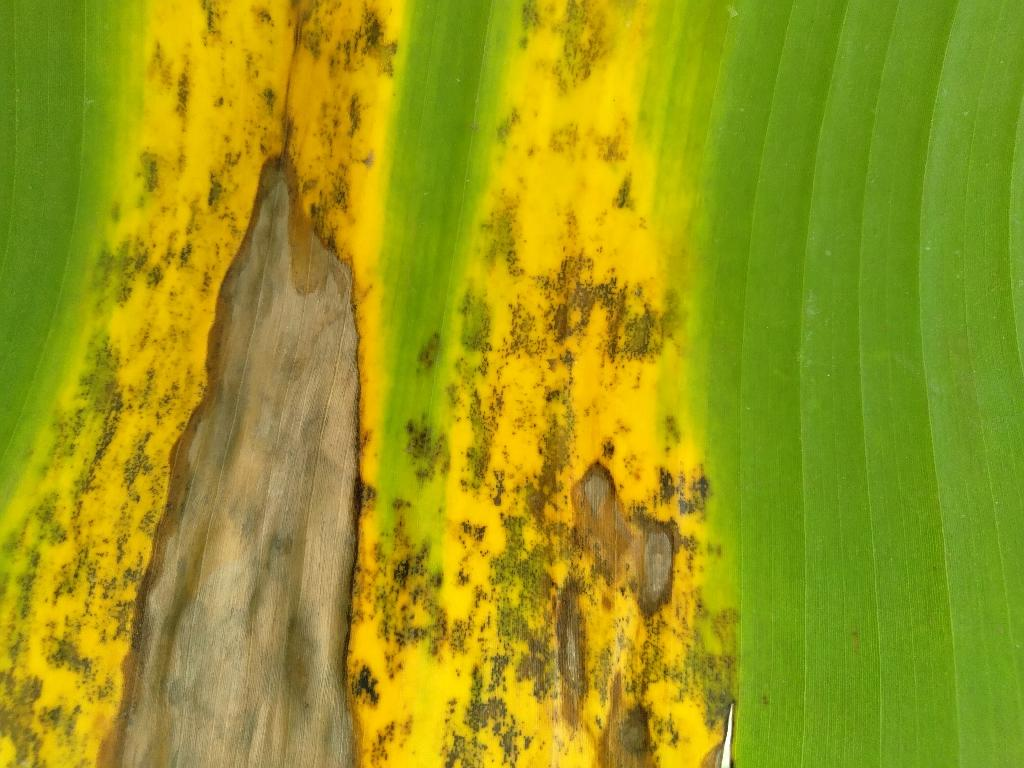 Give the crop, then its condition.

banana, black sigatoka
